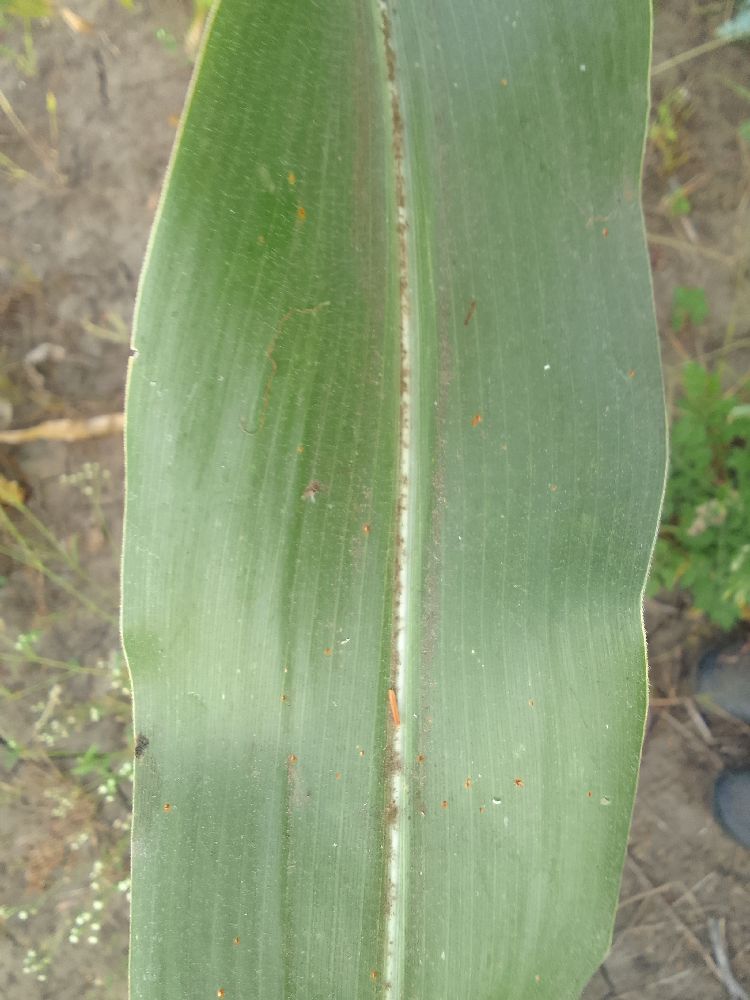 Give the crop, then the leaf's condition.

maize, healthy
